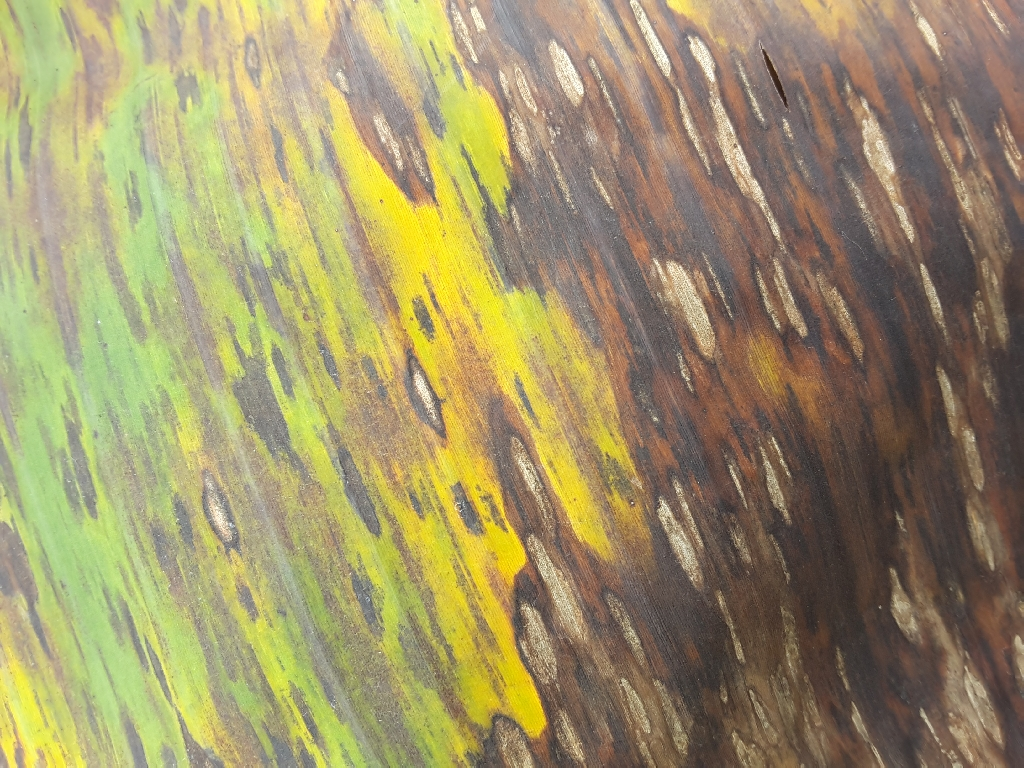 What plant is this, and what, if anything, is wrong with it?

banana, black sigatoka
